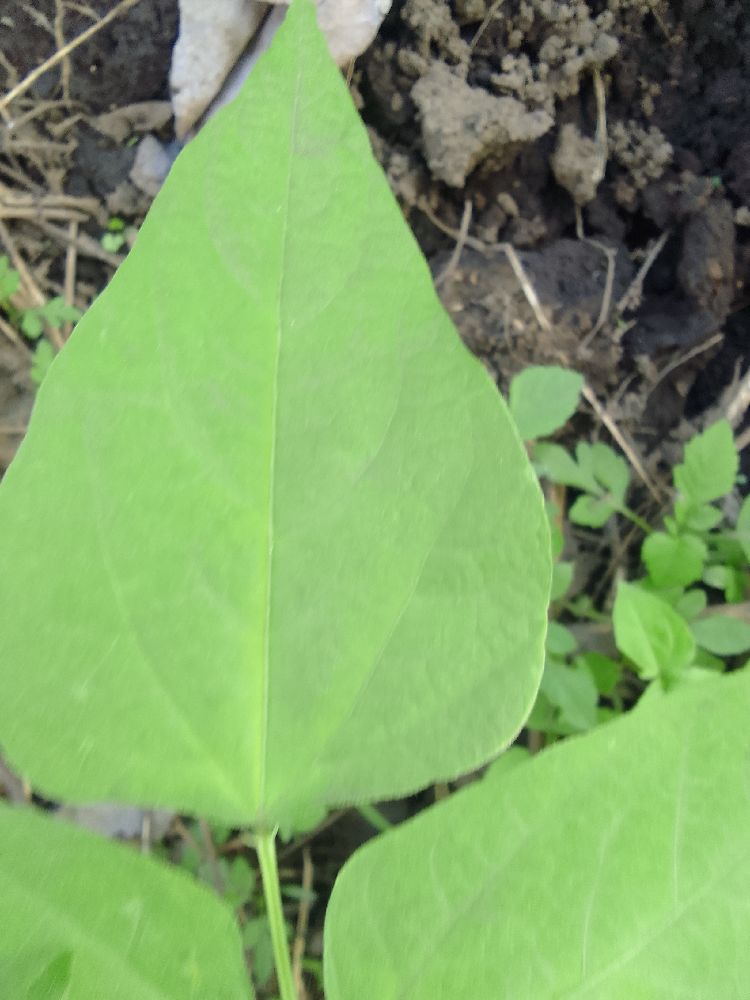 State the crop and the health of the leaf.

common bean, healthy
